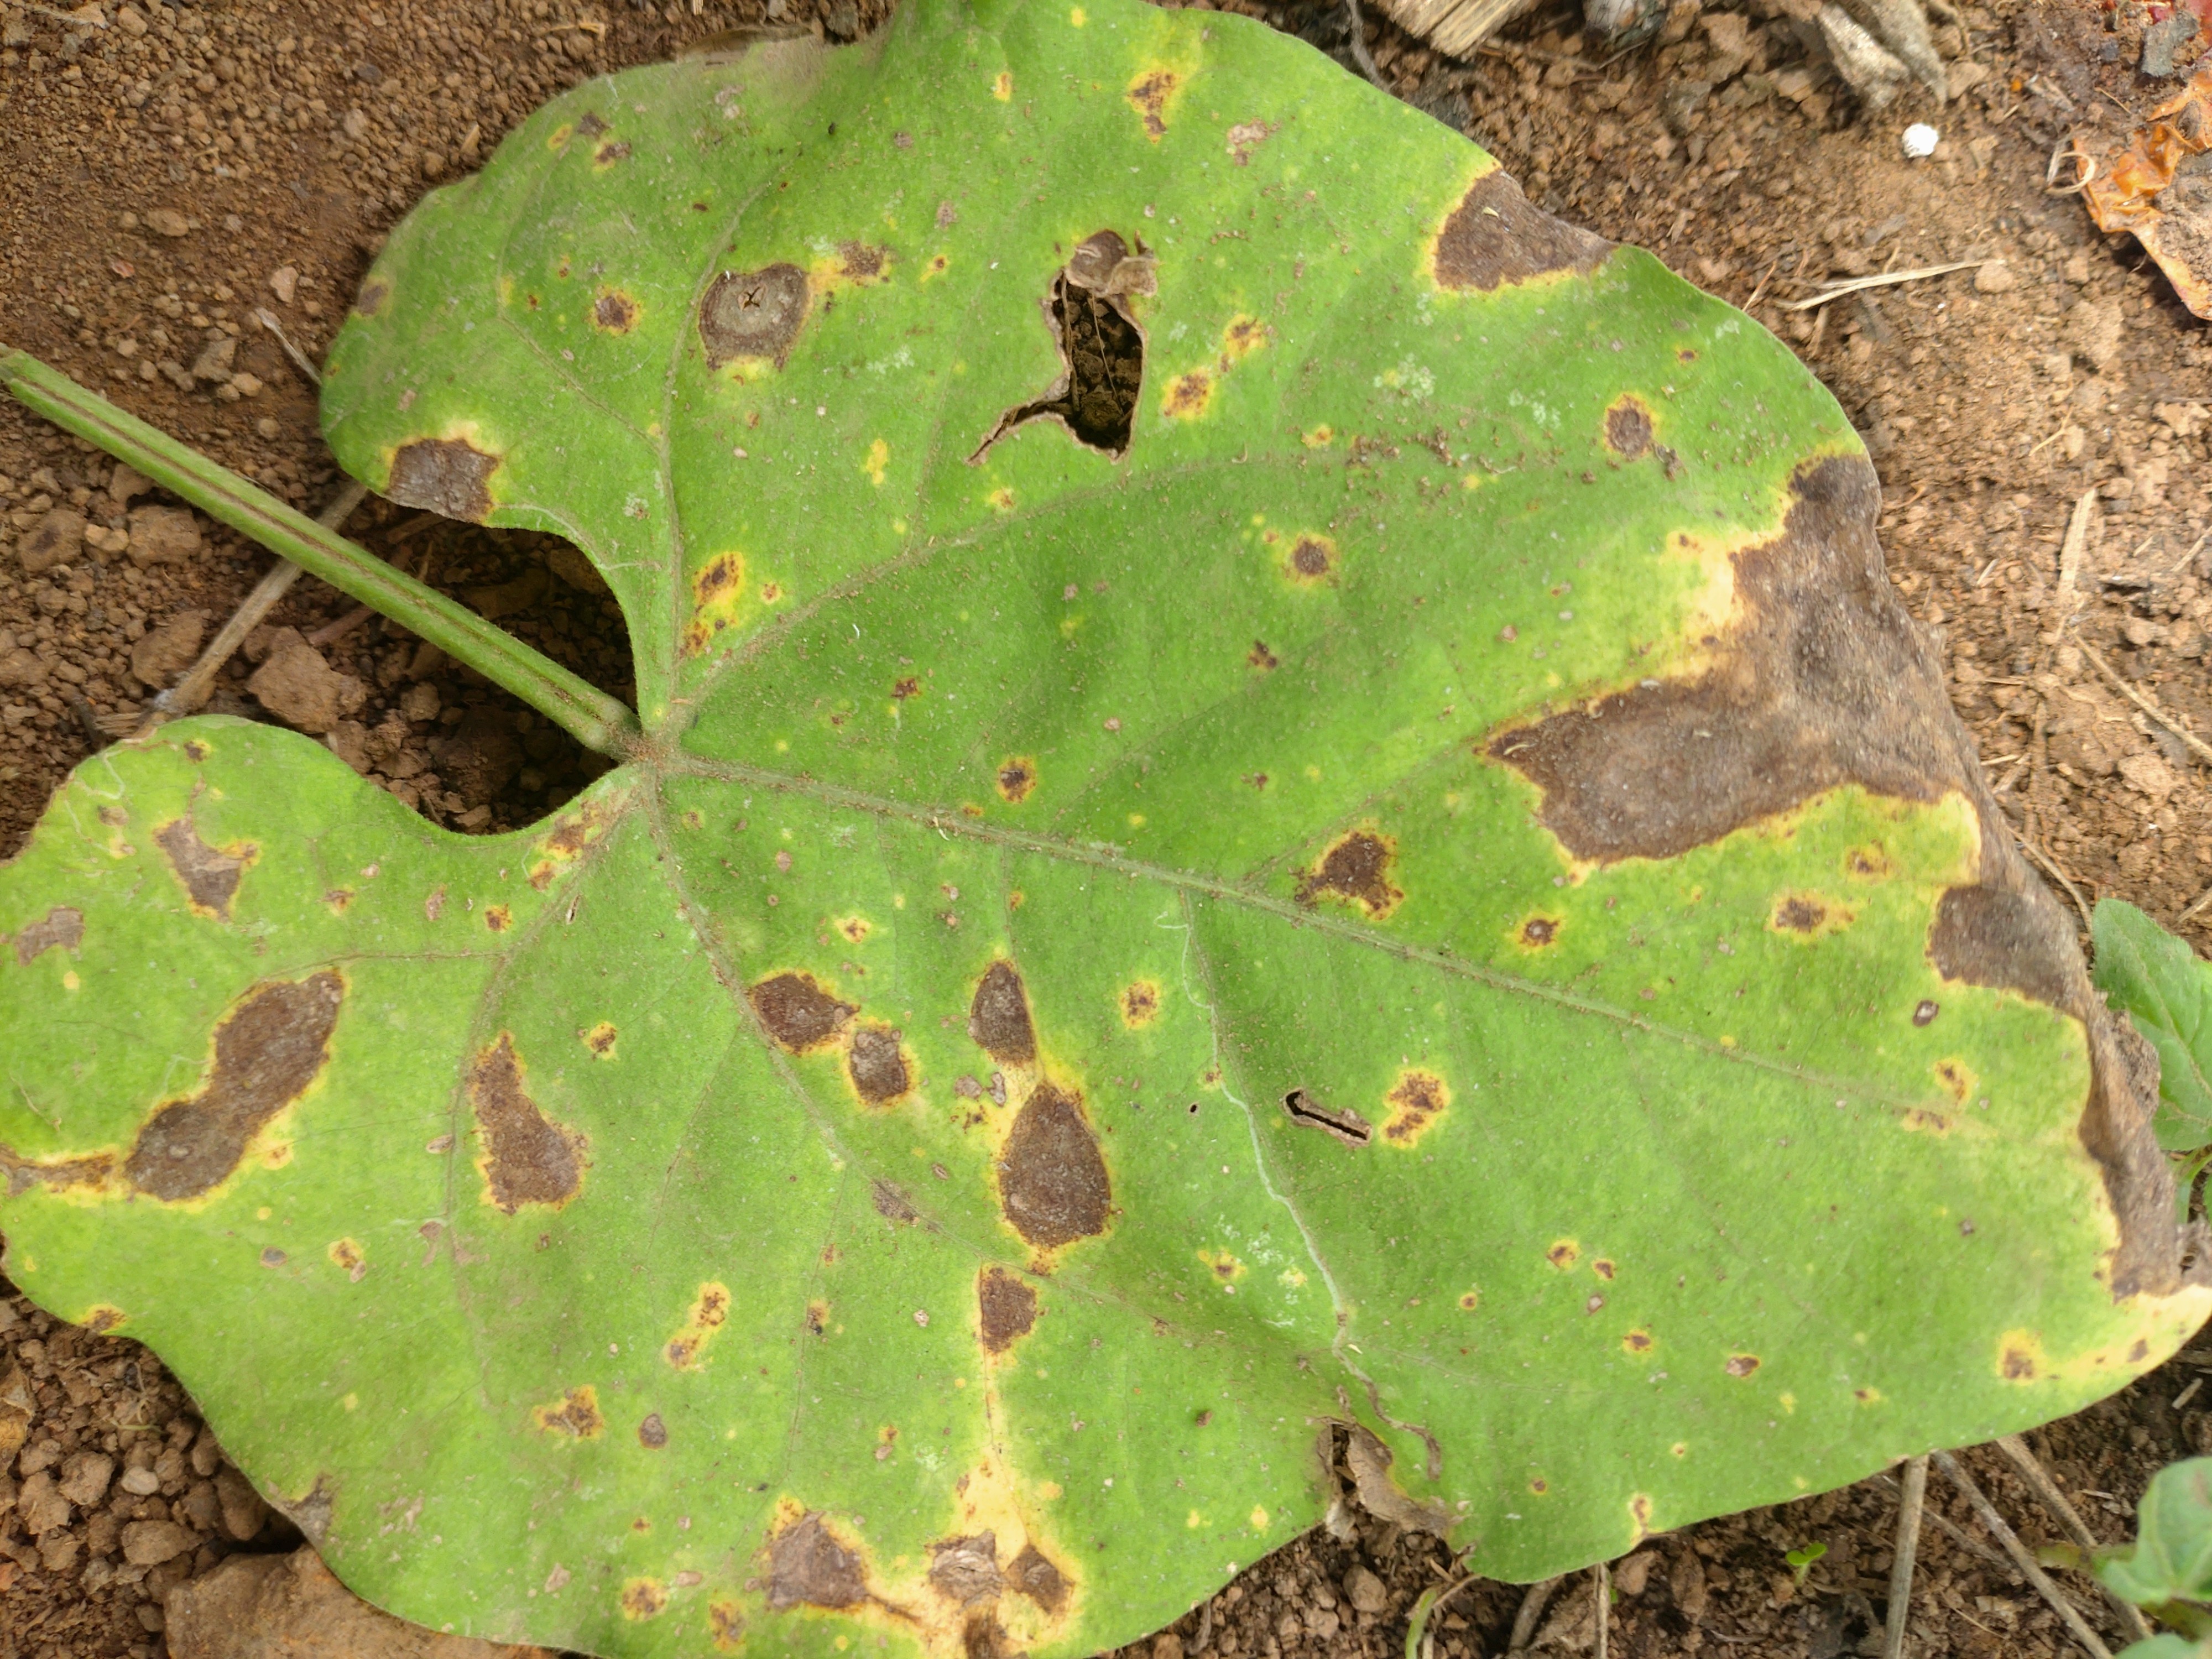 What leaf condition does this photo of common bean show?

rust
